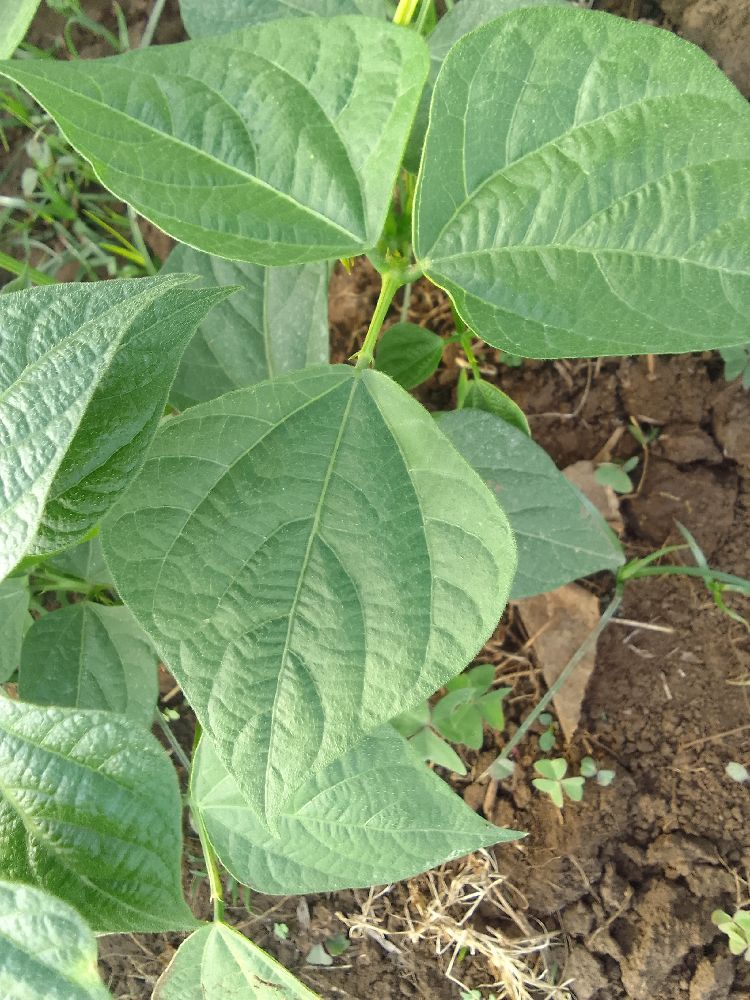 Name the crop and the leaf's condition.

common bean, healthy
